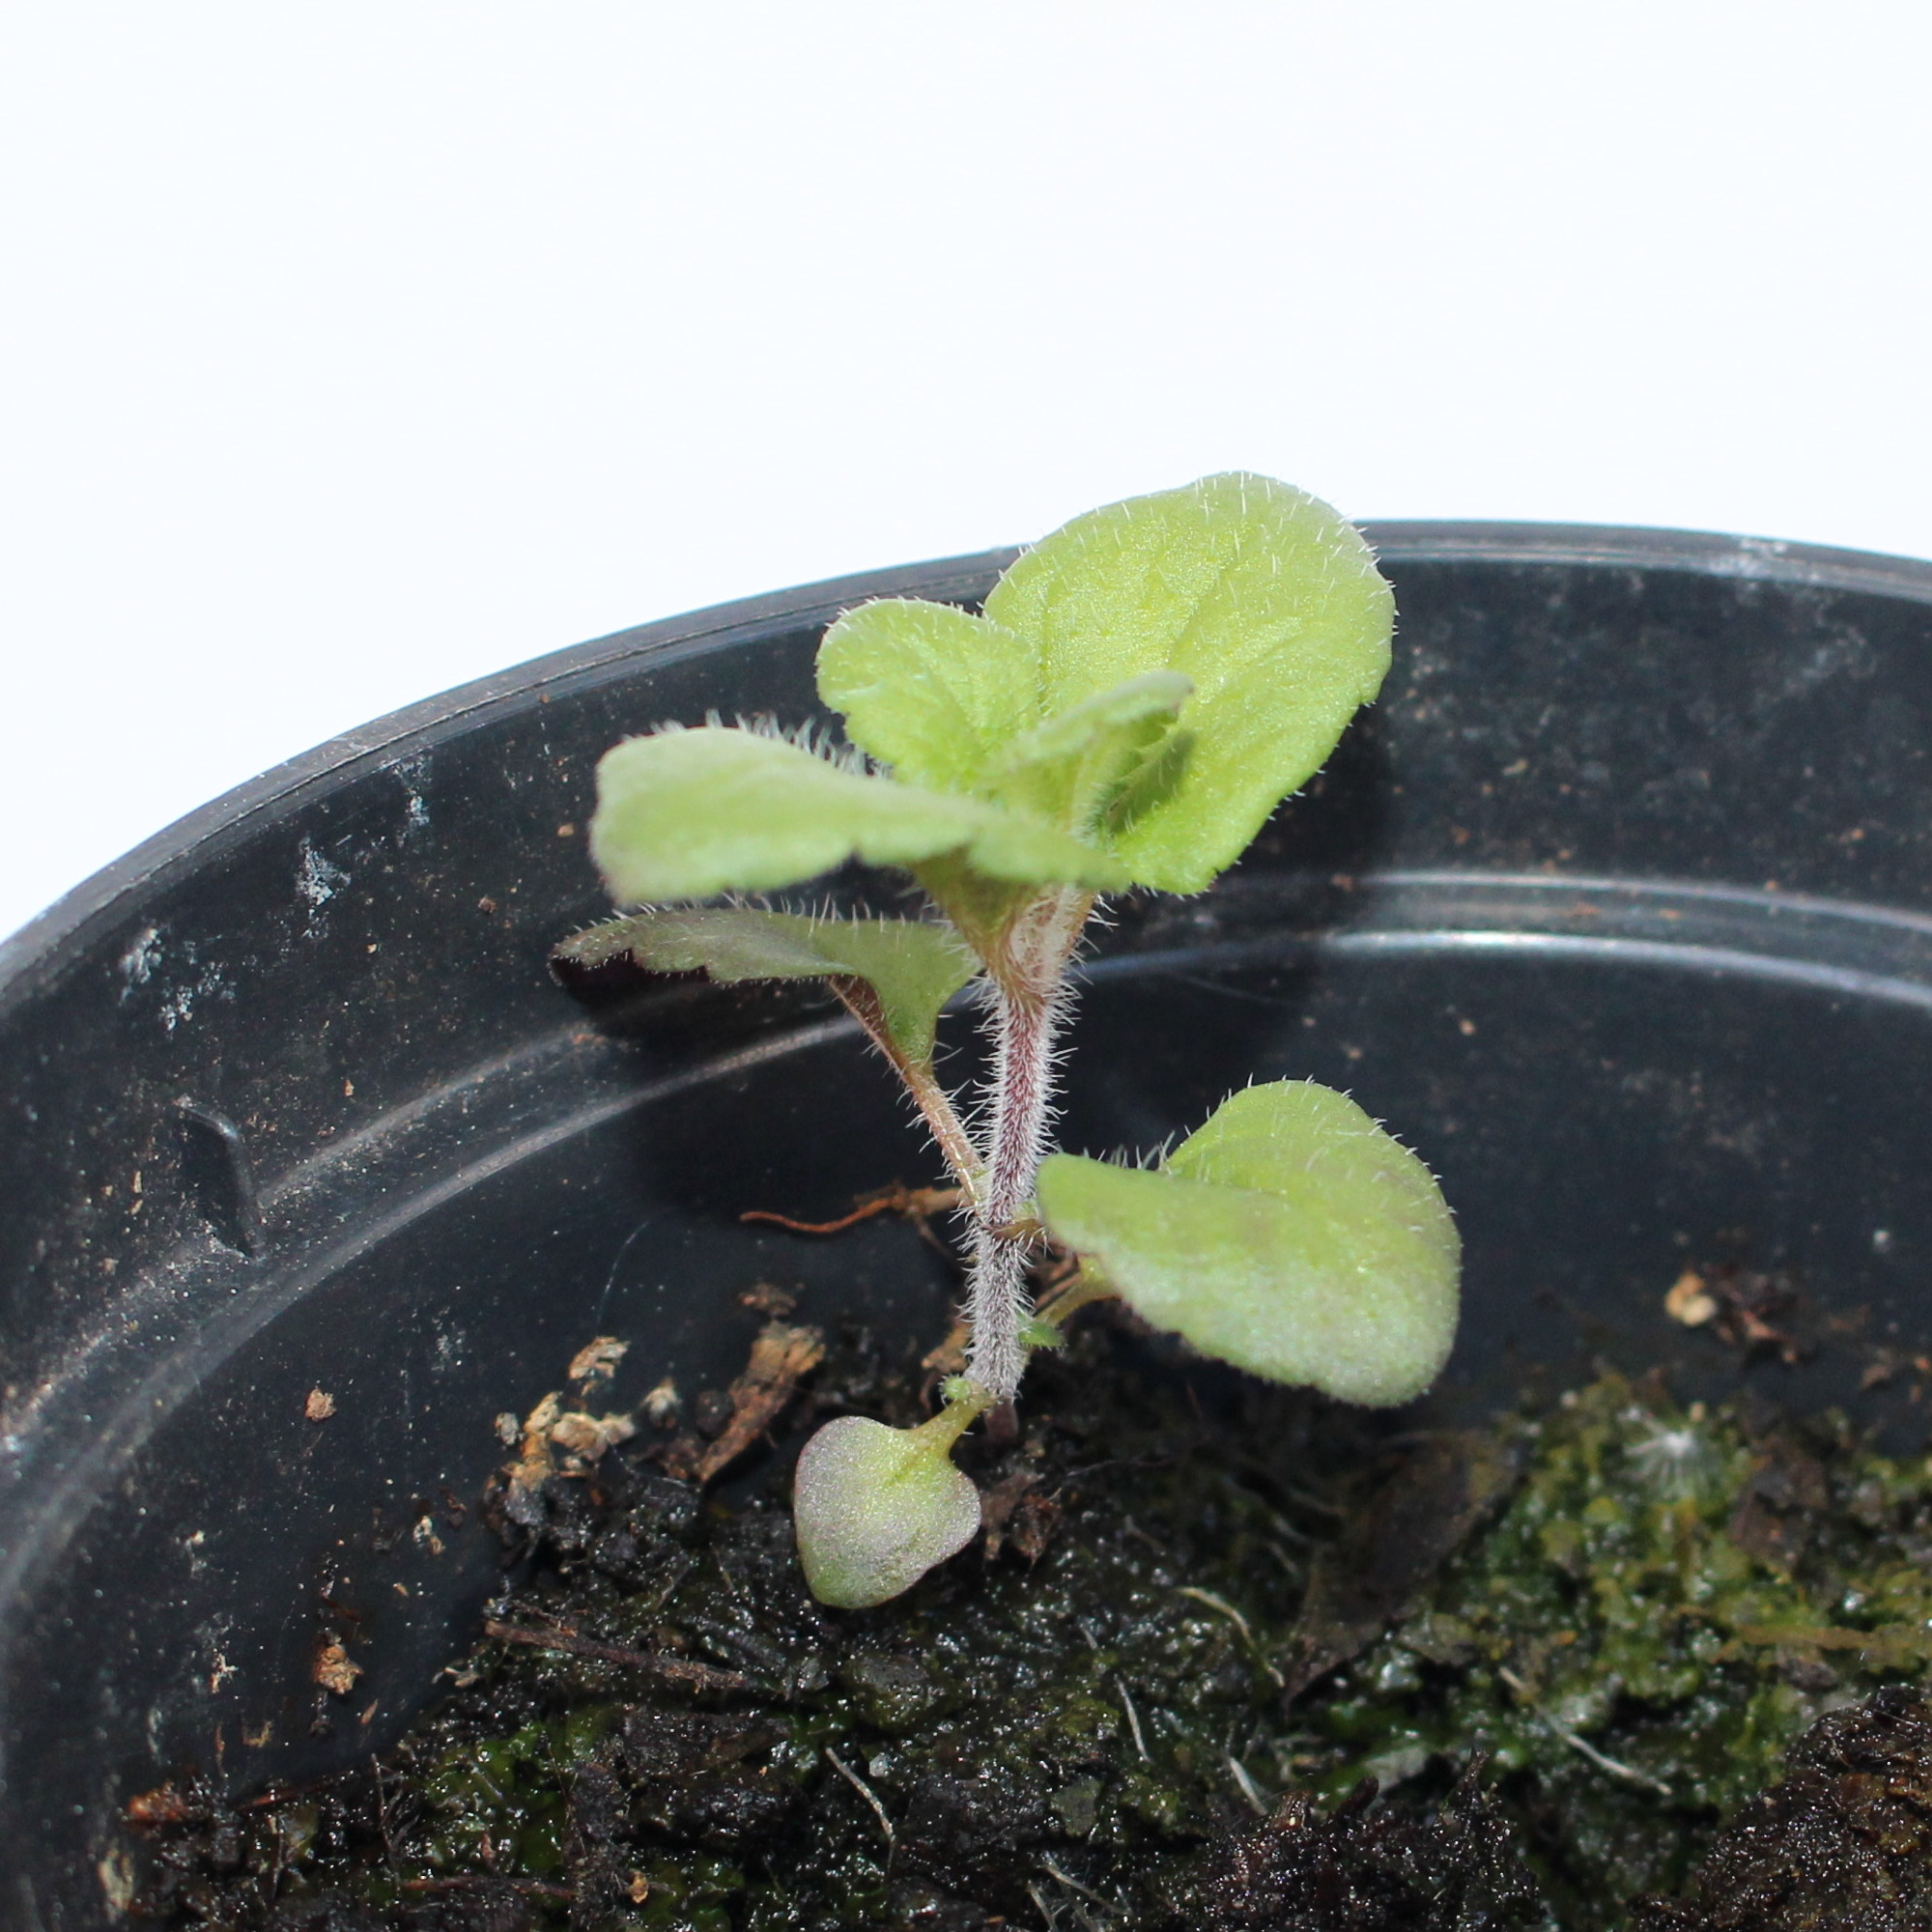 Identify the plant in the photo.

Veronica persica
